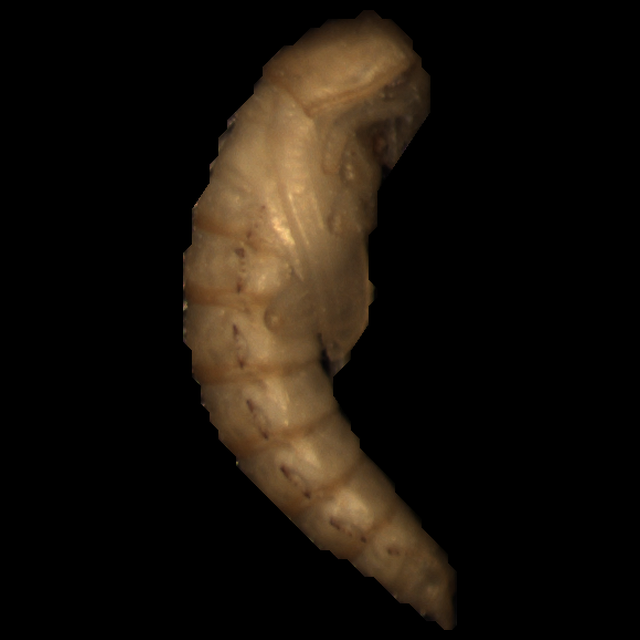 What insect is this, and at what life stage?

mealworm pupa
